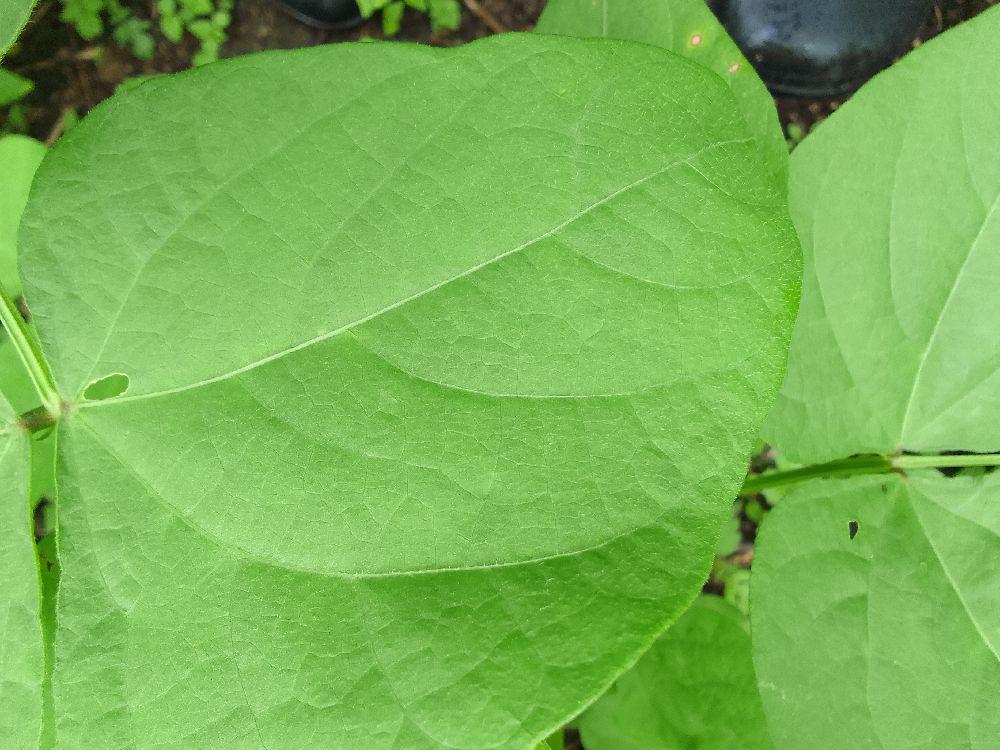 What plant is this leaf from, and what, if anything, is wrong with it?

common bean, healthy
